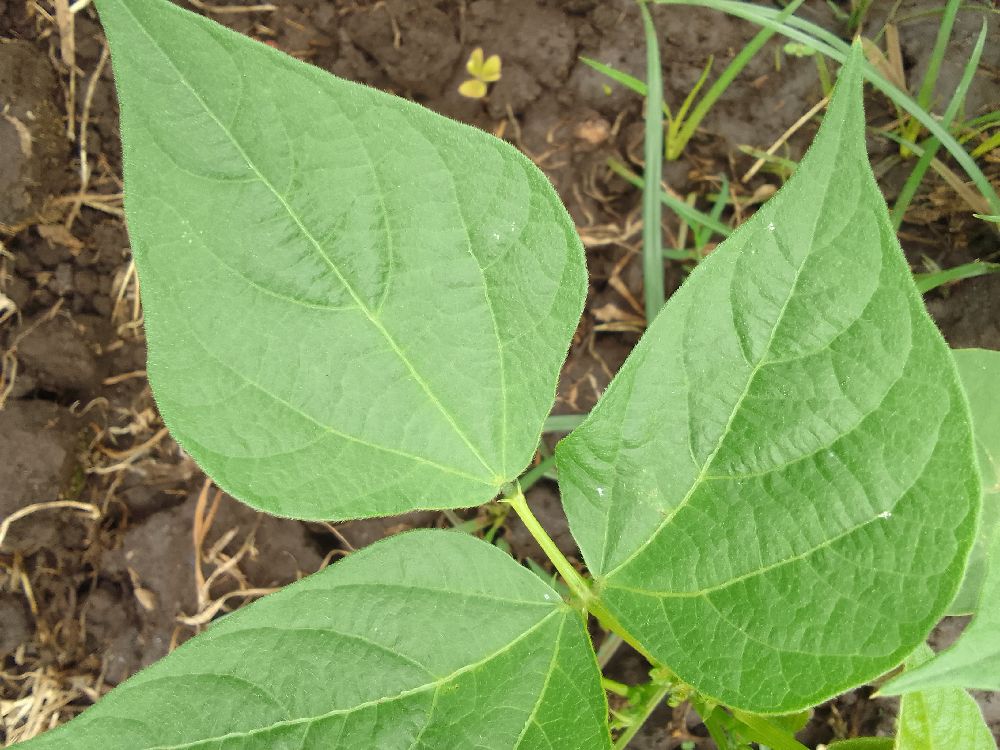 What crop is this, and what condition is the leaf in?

common bean, healthy
